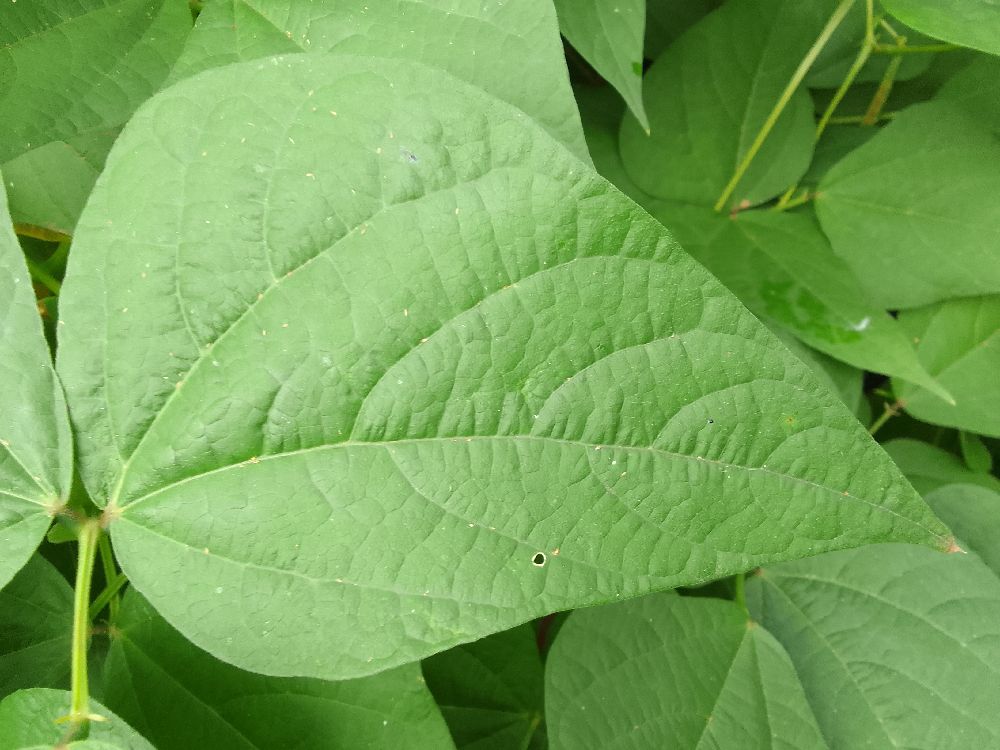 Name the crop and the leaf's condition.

common bean, healthy
